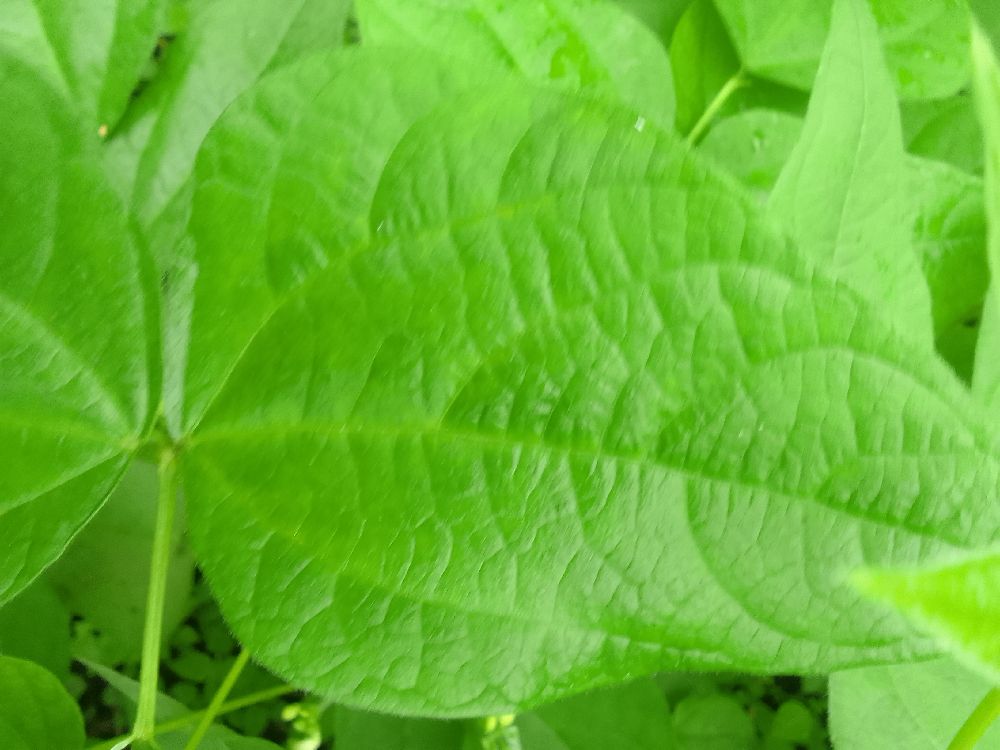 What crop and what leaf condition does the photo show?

common bean, healthy
